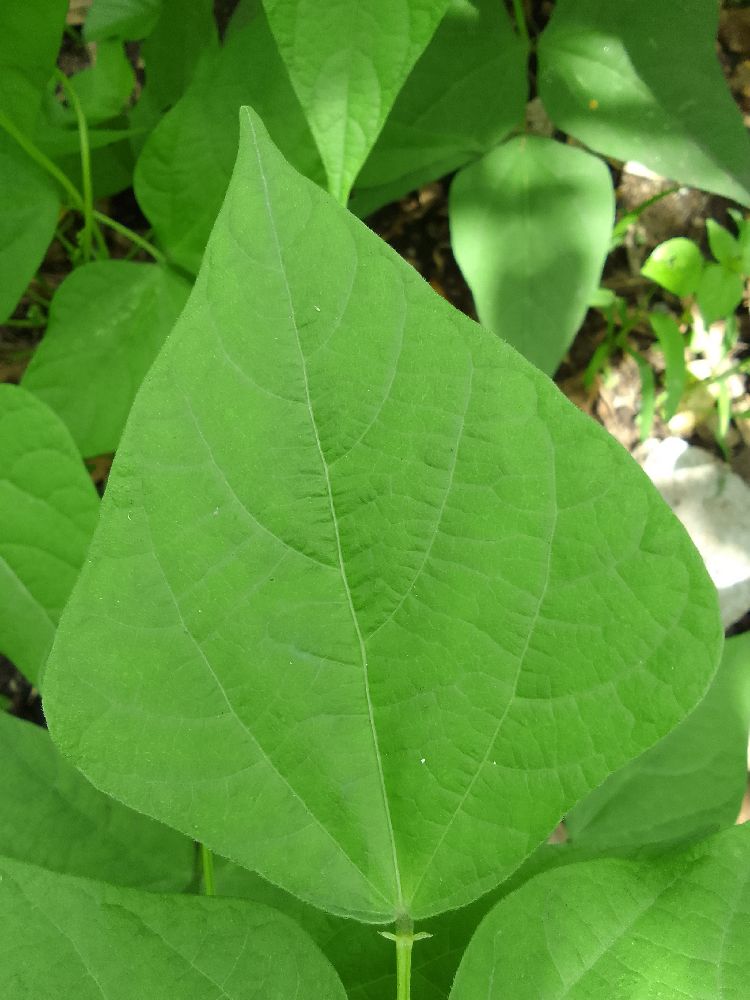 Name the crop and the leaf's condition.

common bean, healthy
